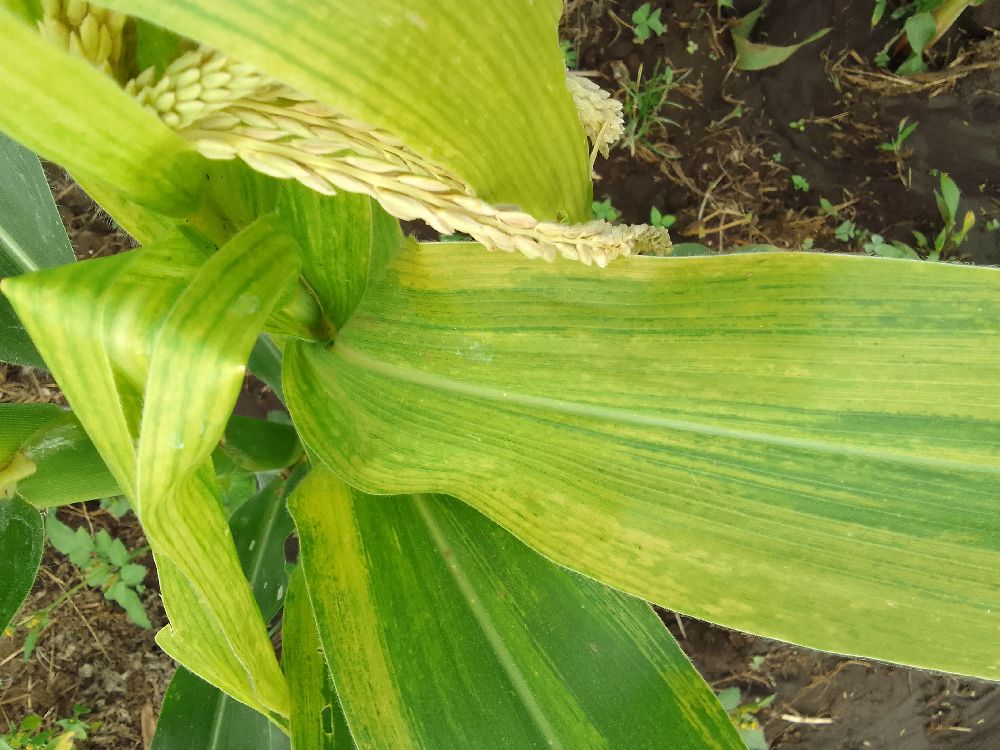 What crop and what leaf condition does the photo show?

maize, maize lethal necrosis
